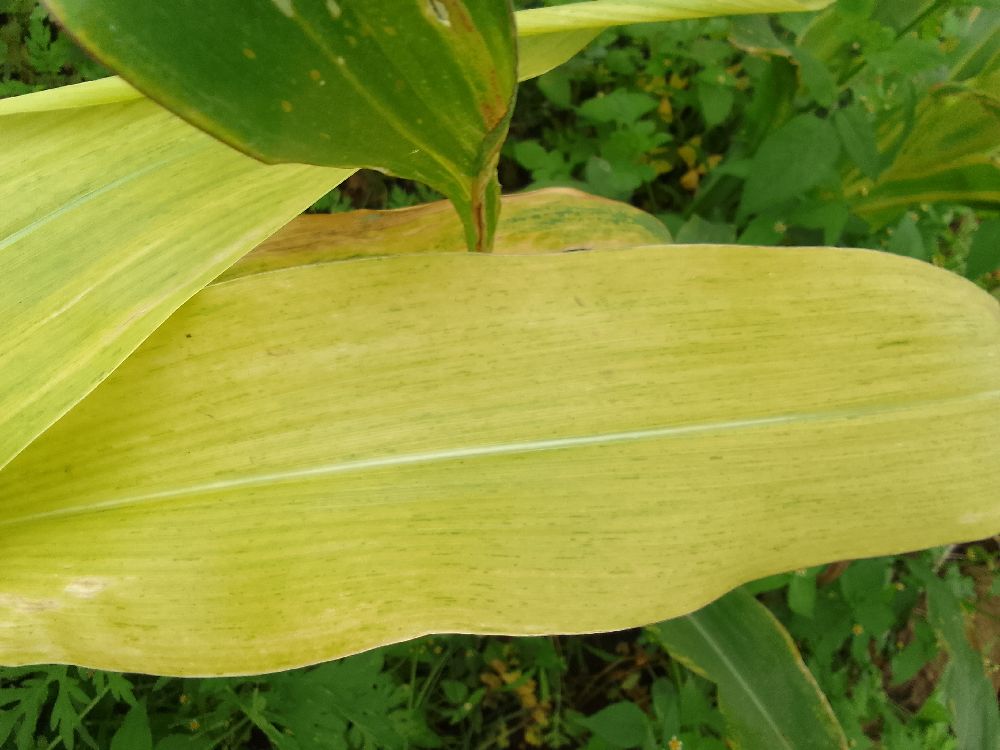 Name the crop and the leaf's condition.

maize, maize lethal necrosis
